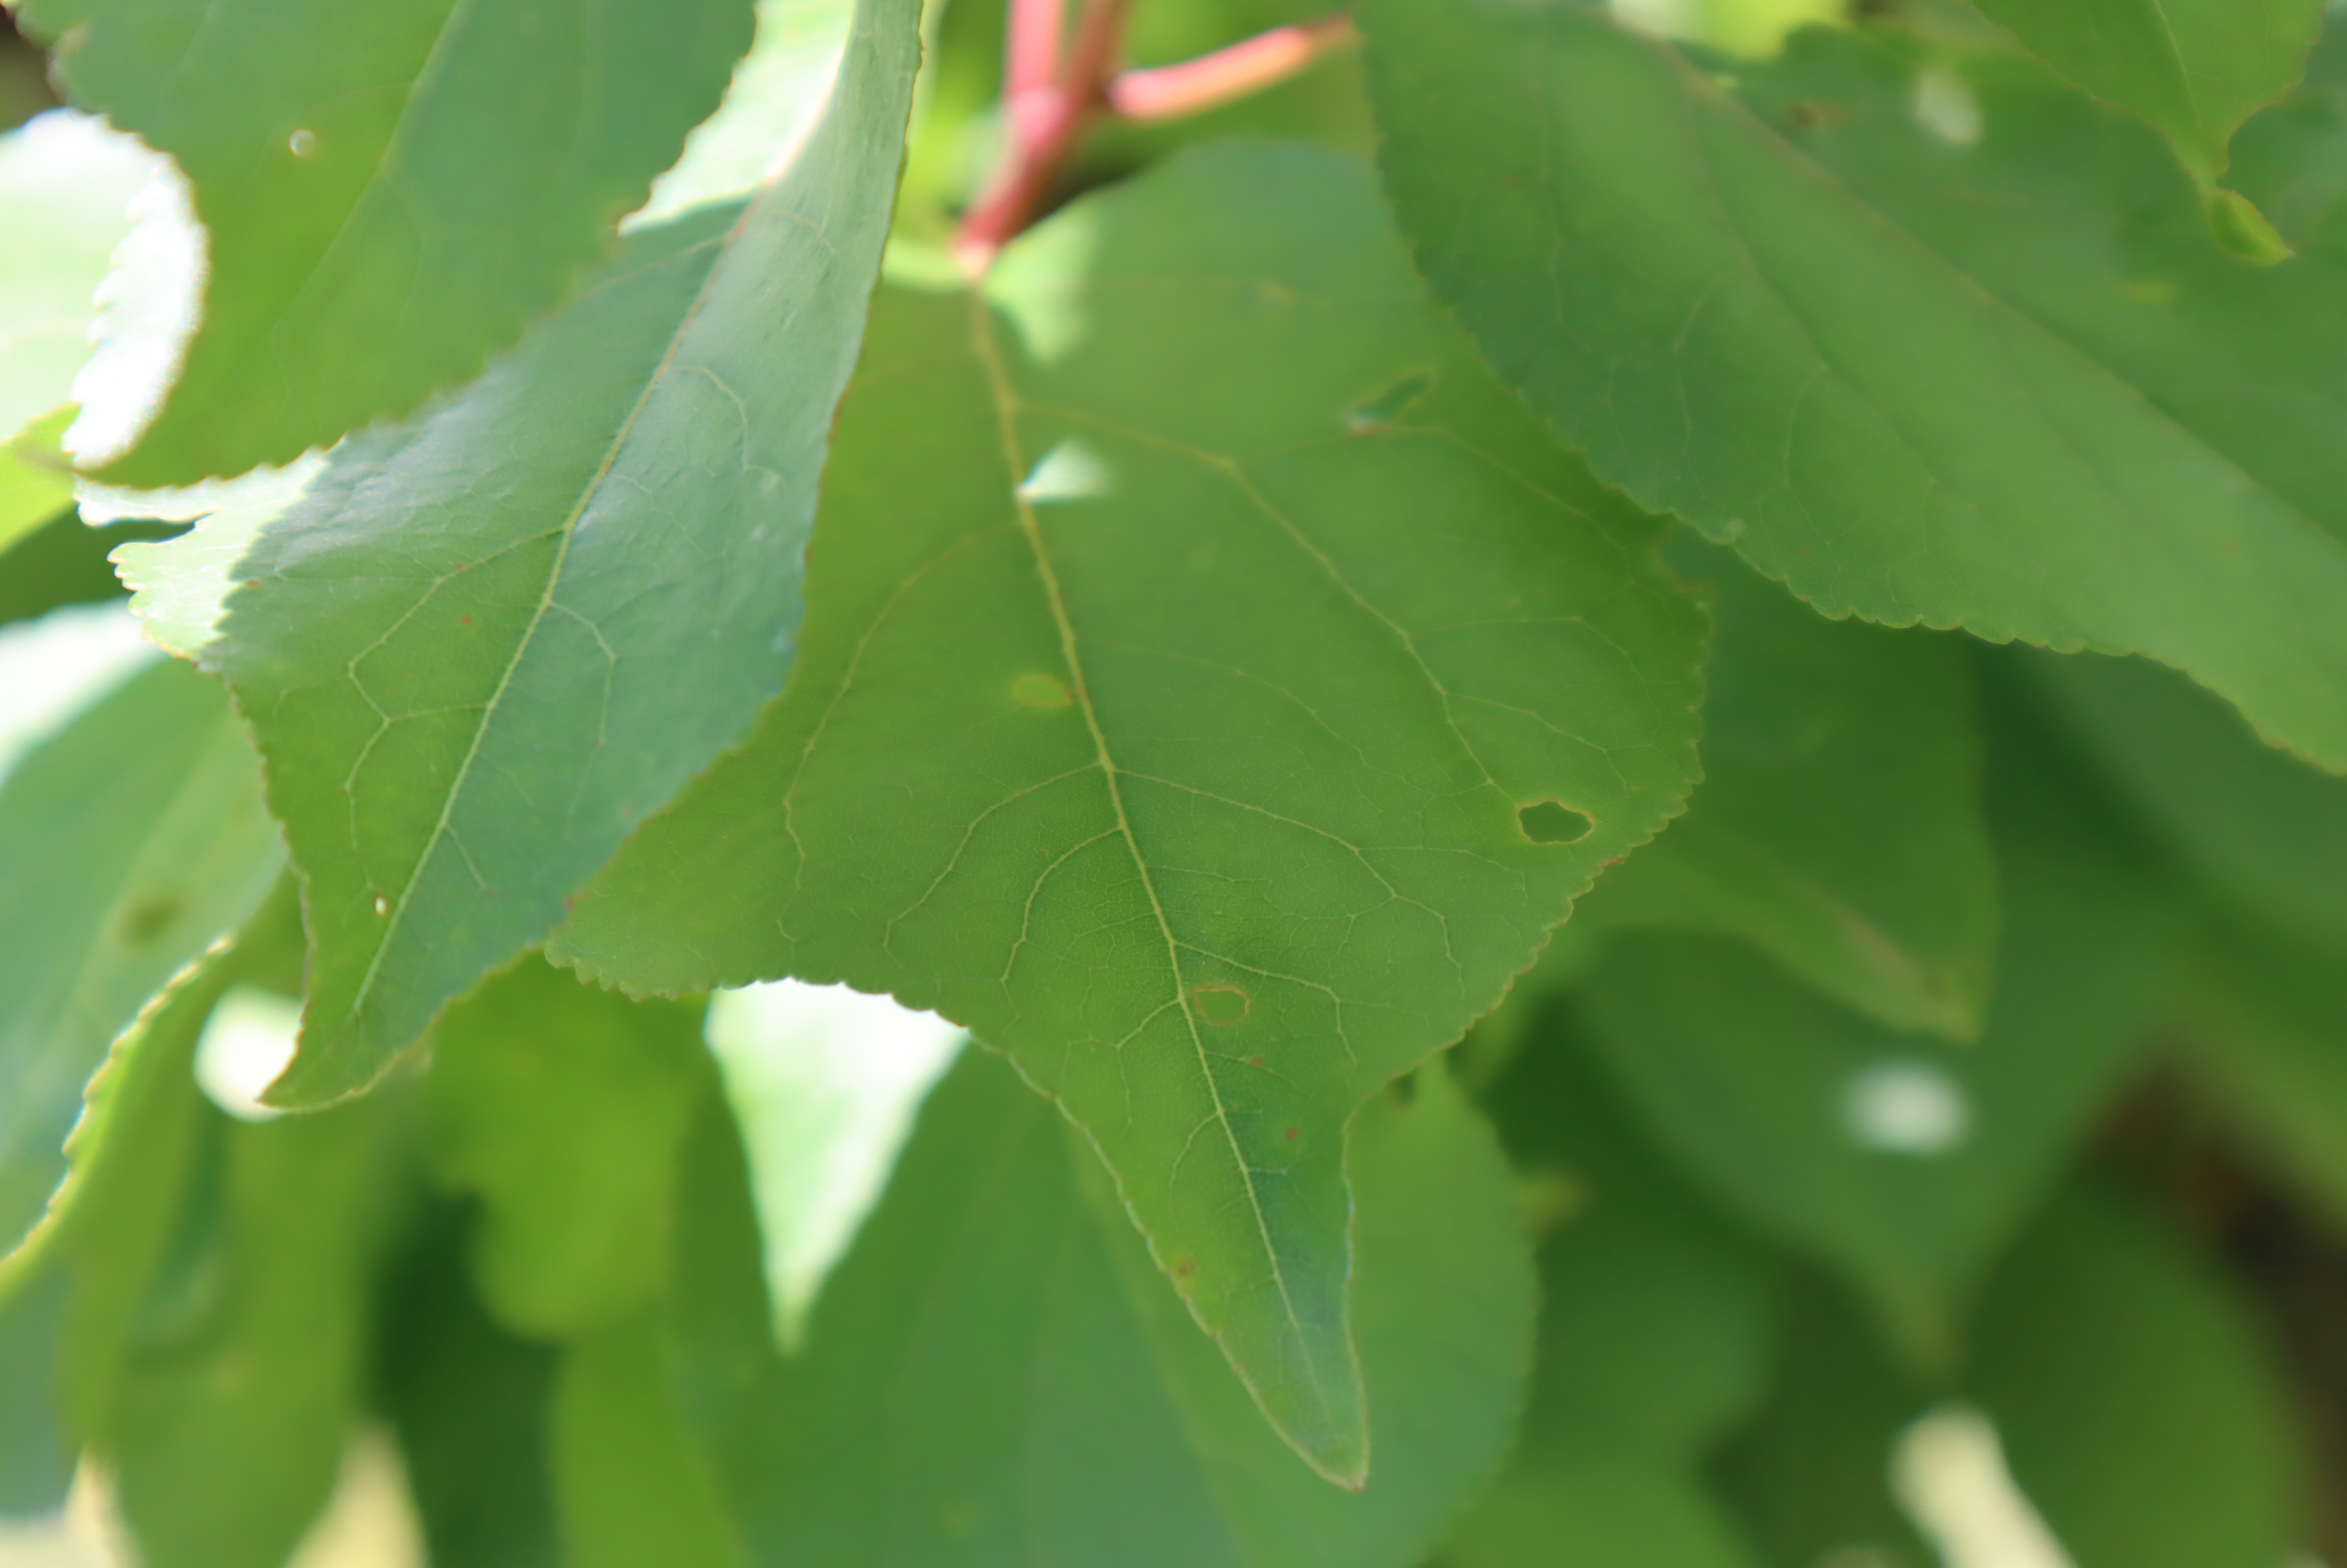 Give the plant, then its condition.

apricot, shot hole disease
